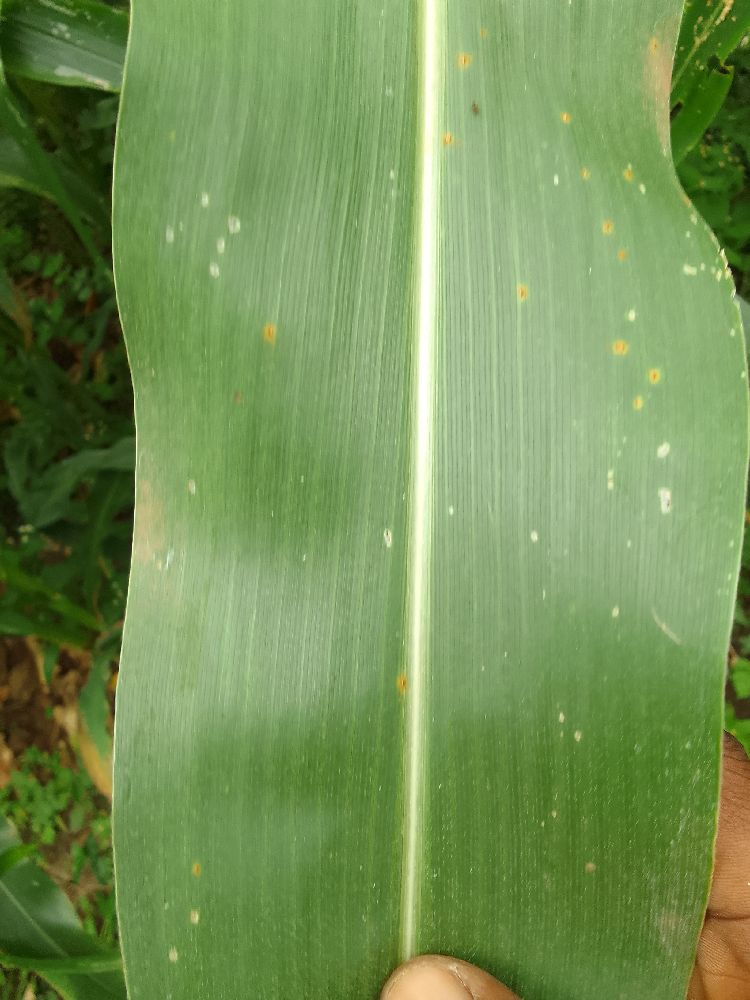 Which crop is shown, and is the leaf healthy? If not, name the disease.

maize, healthy
